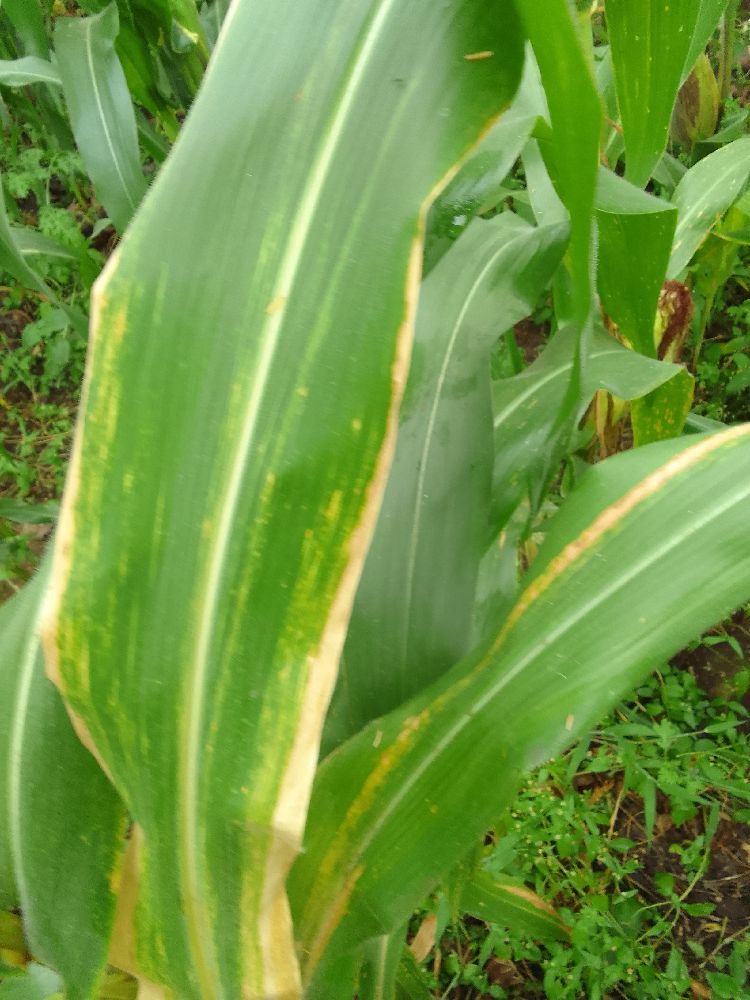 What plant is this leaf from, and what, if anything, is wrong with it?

maize, maize lethal necrosis
